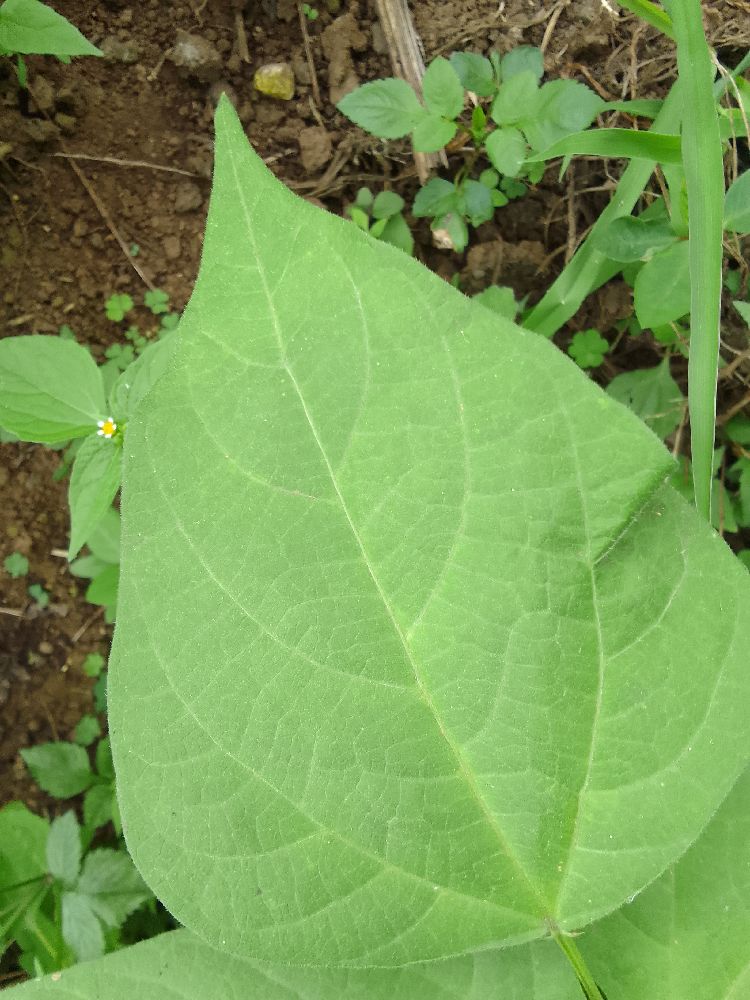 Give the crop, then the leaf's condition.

common bean, healthy
